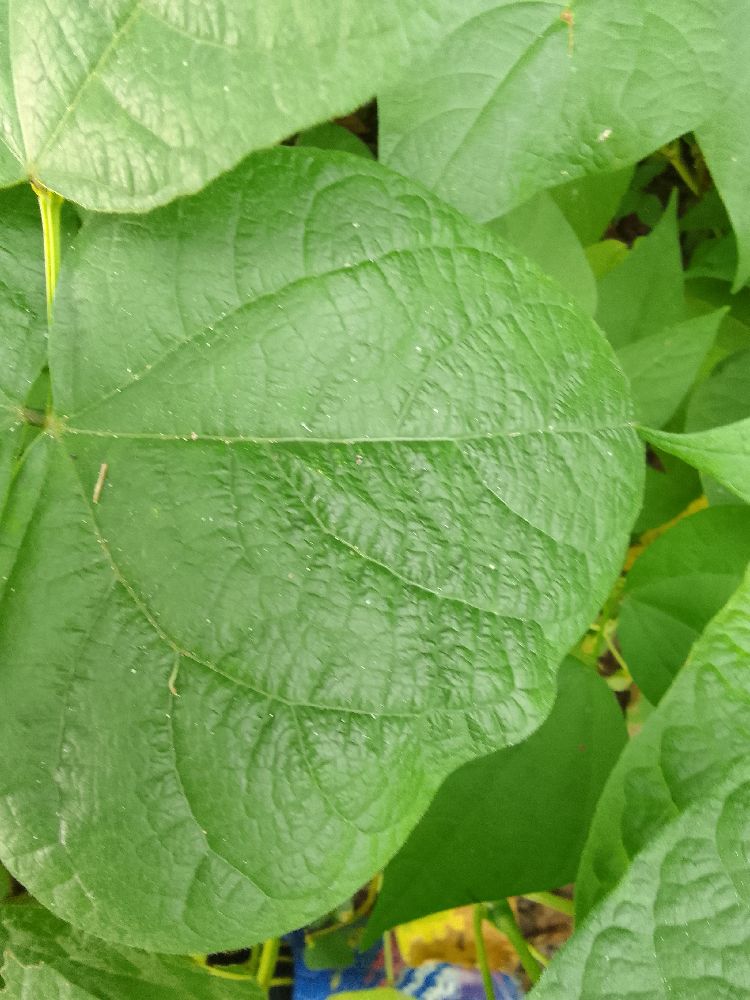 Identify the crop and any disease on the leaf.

common bean, healthy
